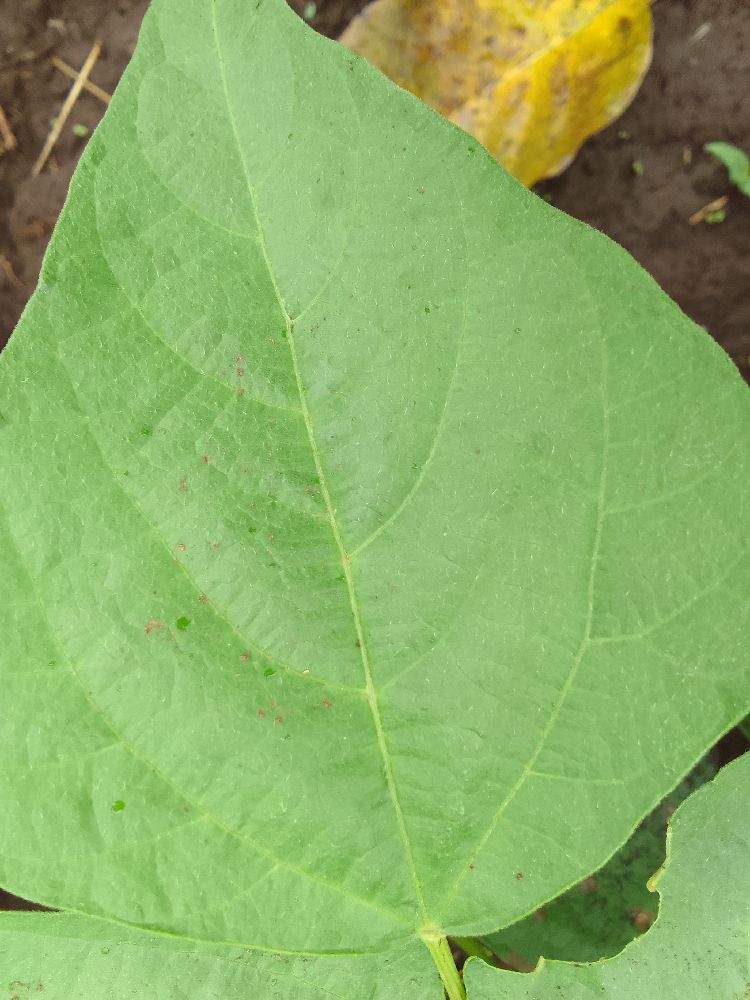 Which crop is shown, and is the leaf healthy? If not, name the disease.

common bean, healthy
